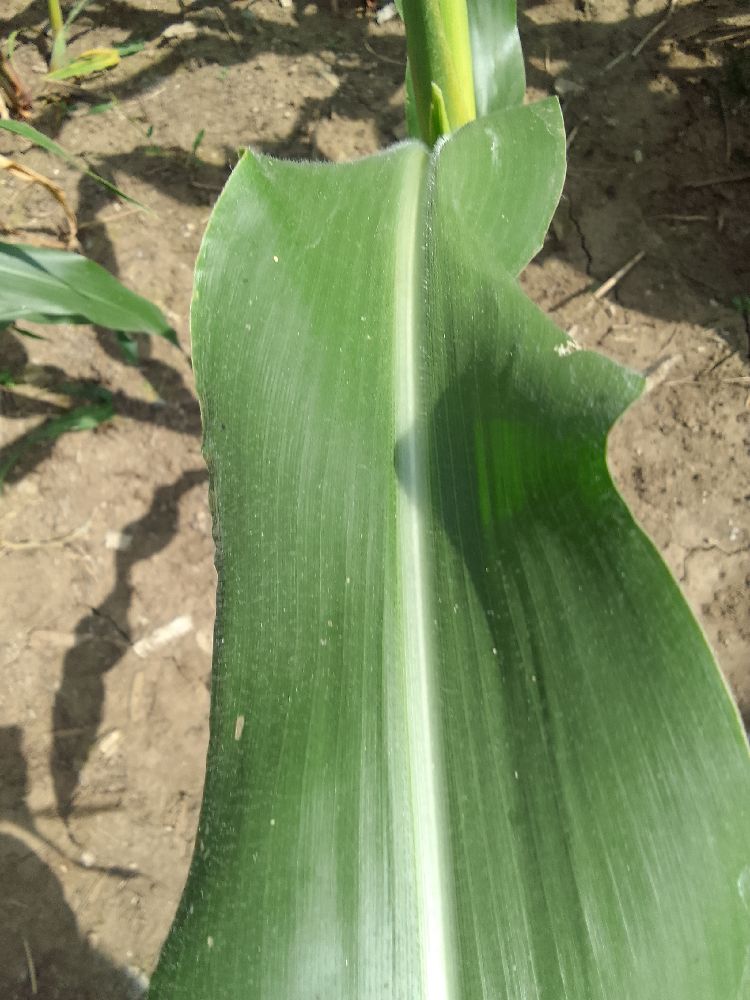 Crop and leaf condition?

maize, healthy
